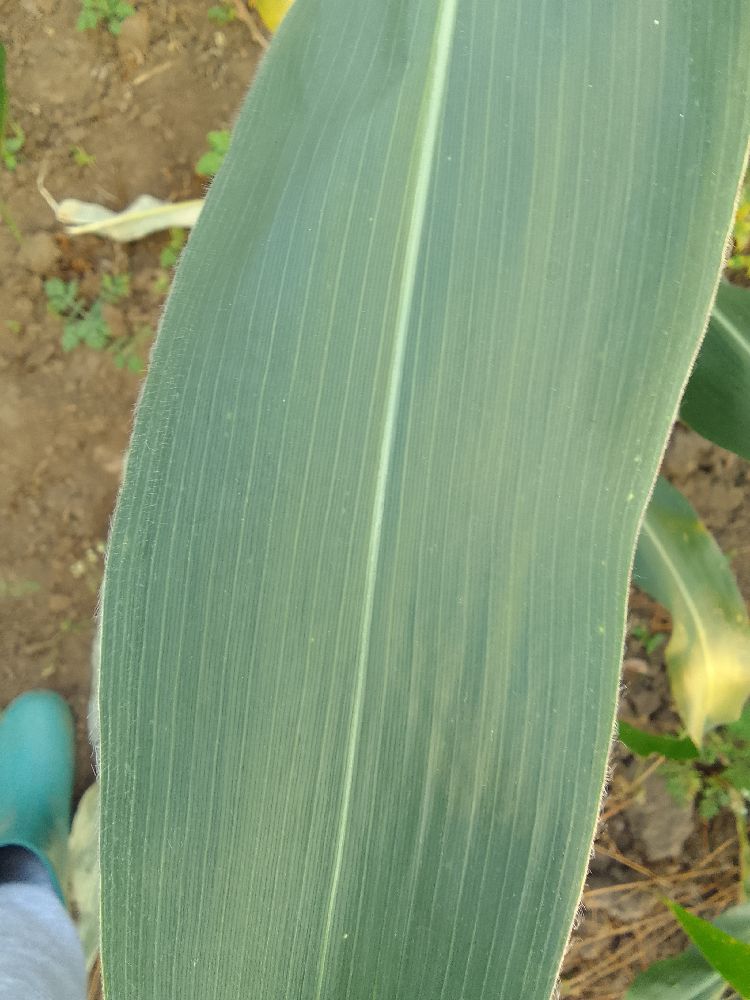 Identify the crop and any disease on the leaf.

maize, healthy
